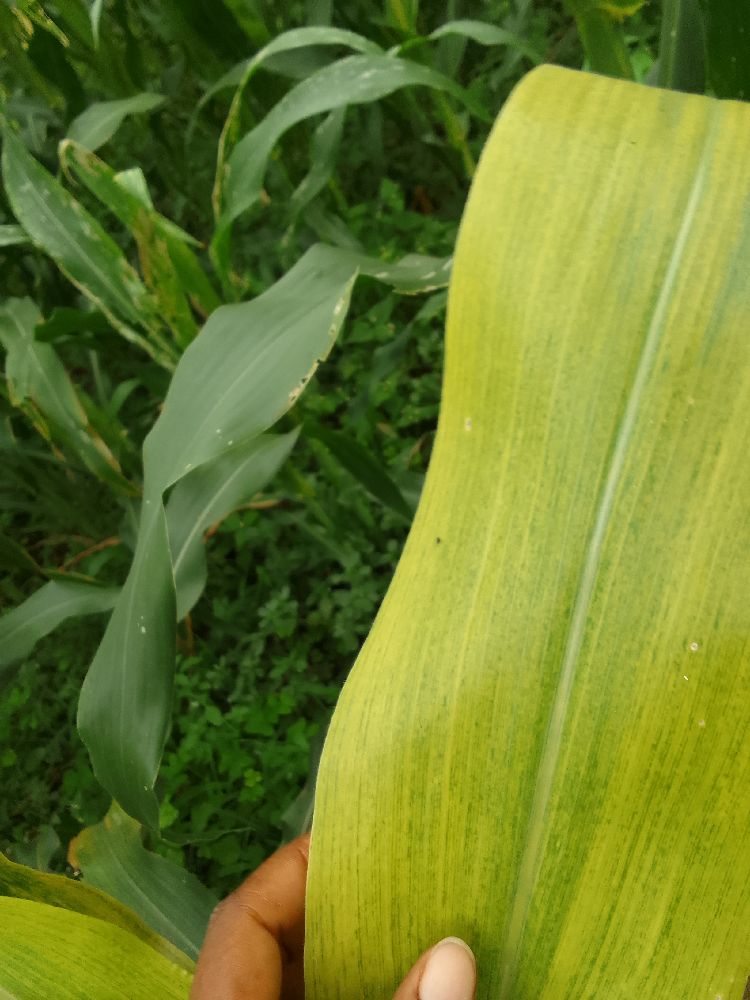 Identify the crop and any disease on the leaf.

maize, maize lethal necrosis
